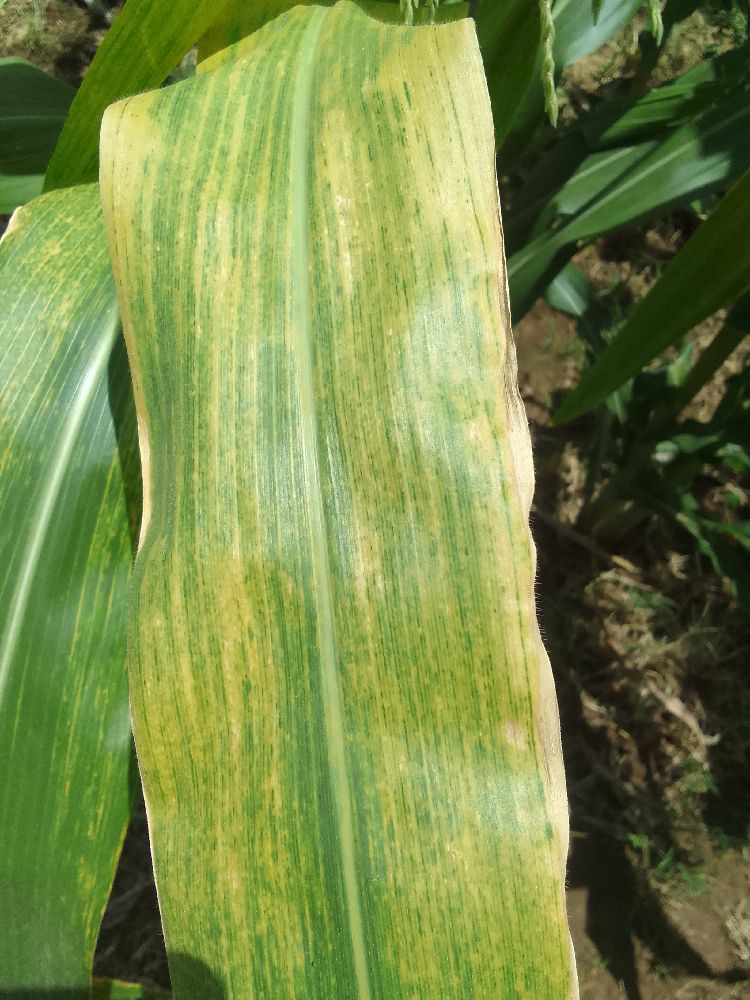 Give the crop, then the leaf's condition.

maize, maize lethal necrosis
